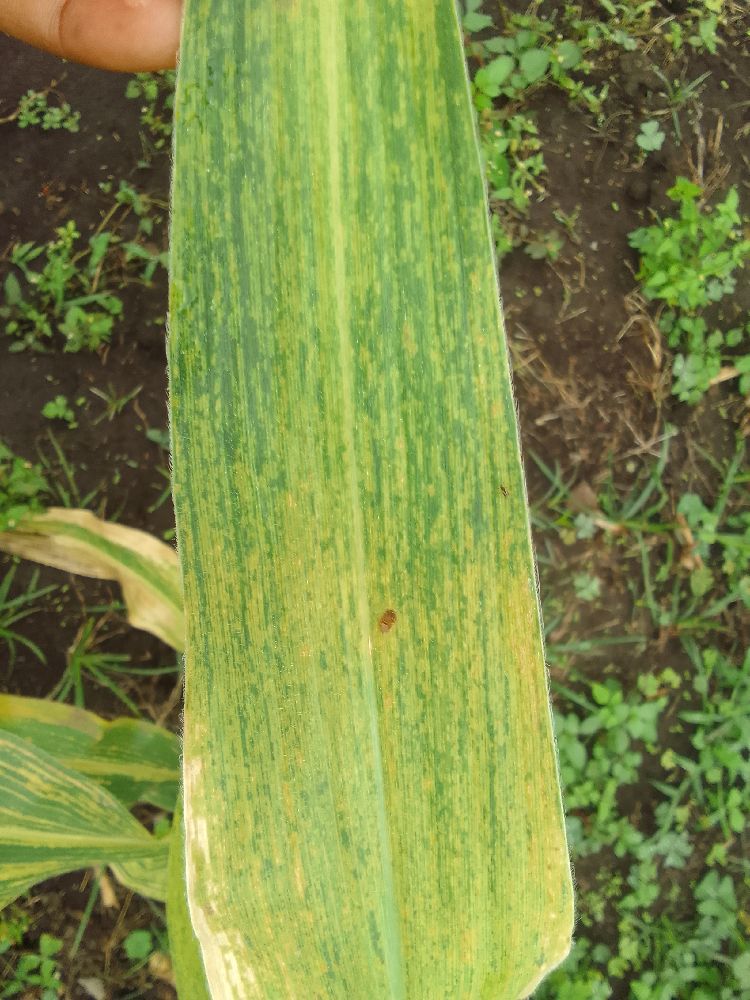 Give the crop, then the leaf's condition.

maize, maize lethal necrosis
